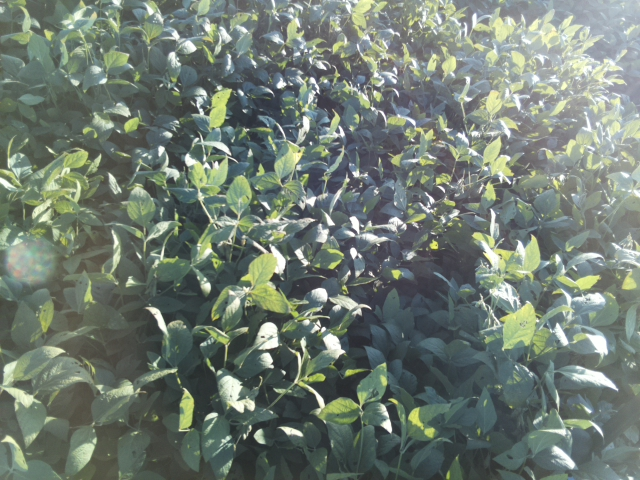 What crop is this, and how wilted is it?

soybean, leaflets folding inward at secondary pulvinus with no turgor loss in leaflets or petioles
